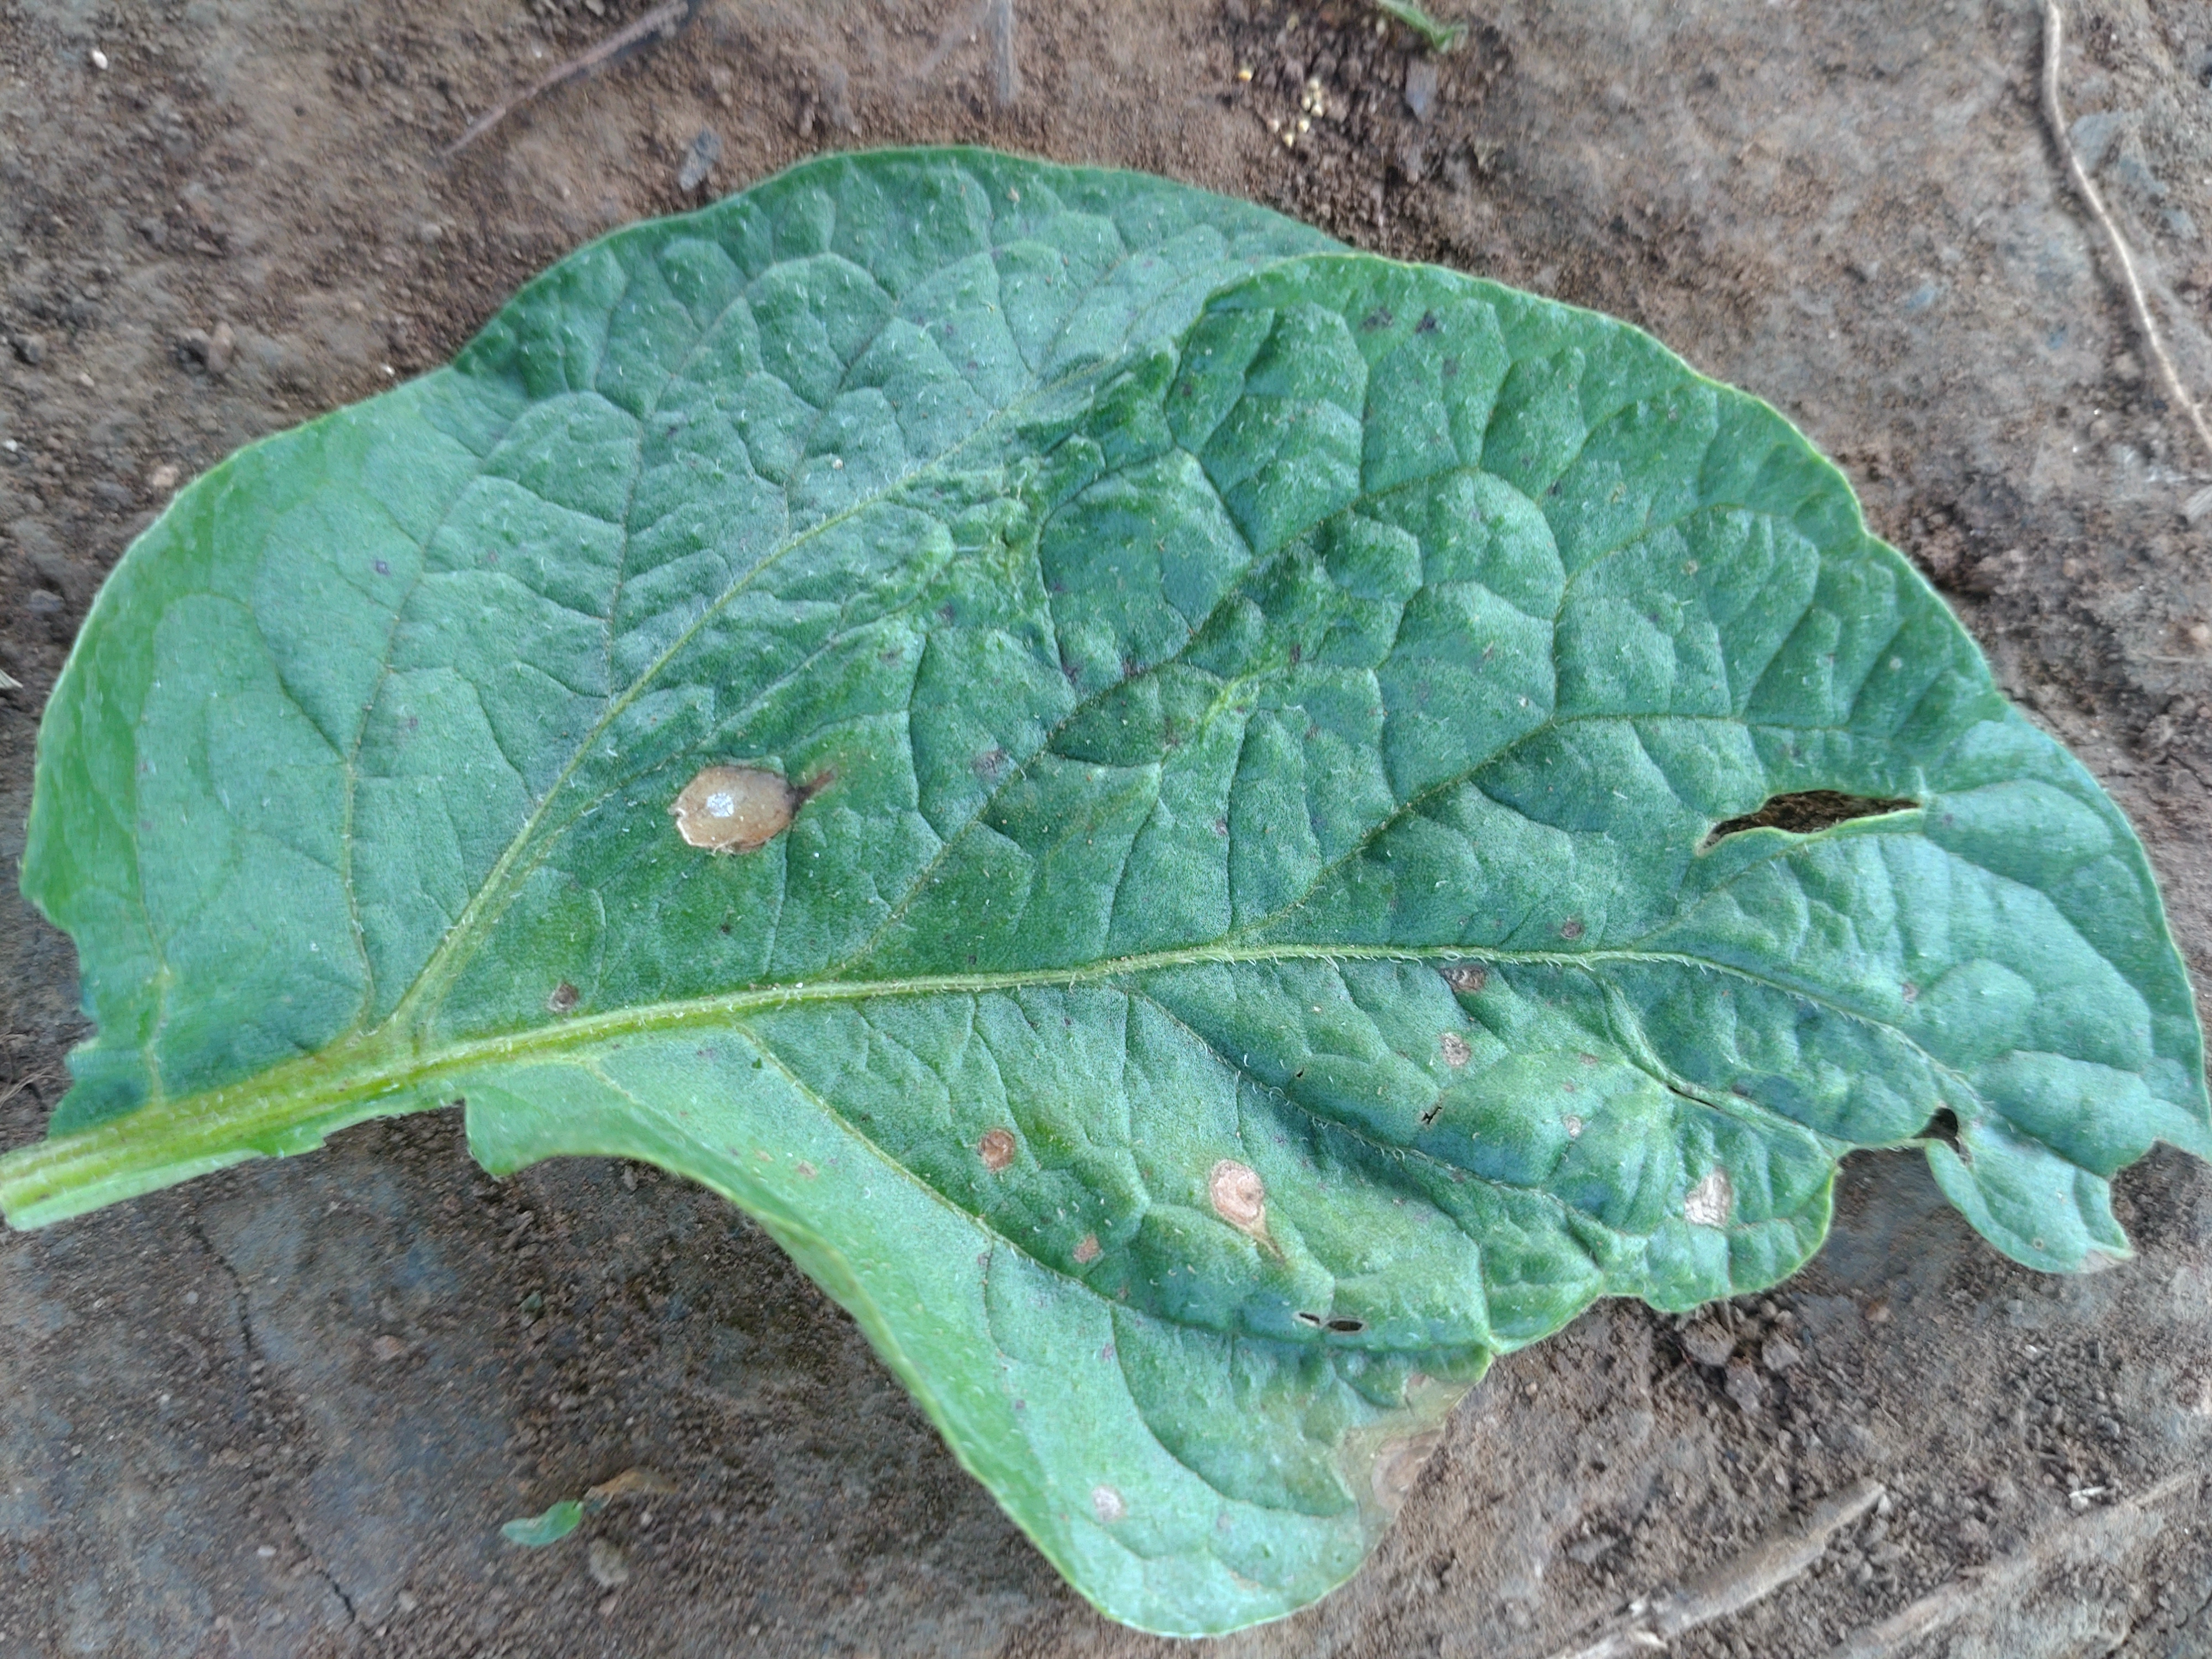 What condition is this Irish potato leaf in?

early blight
